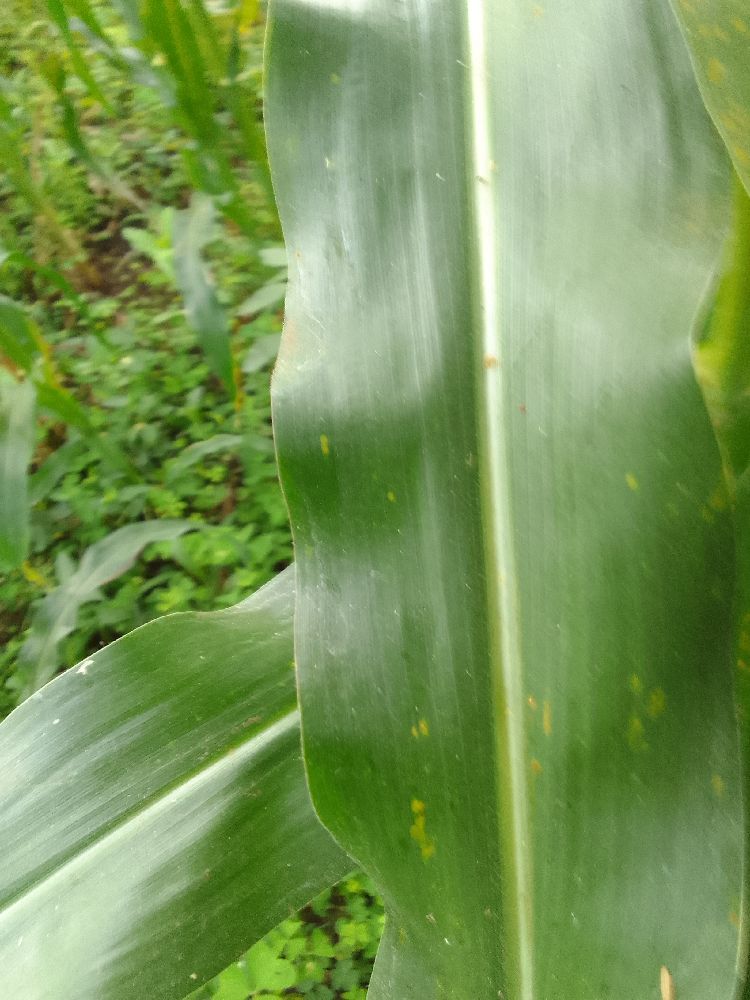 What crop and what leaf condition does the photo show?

maize, healthy
